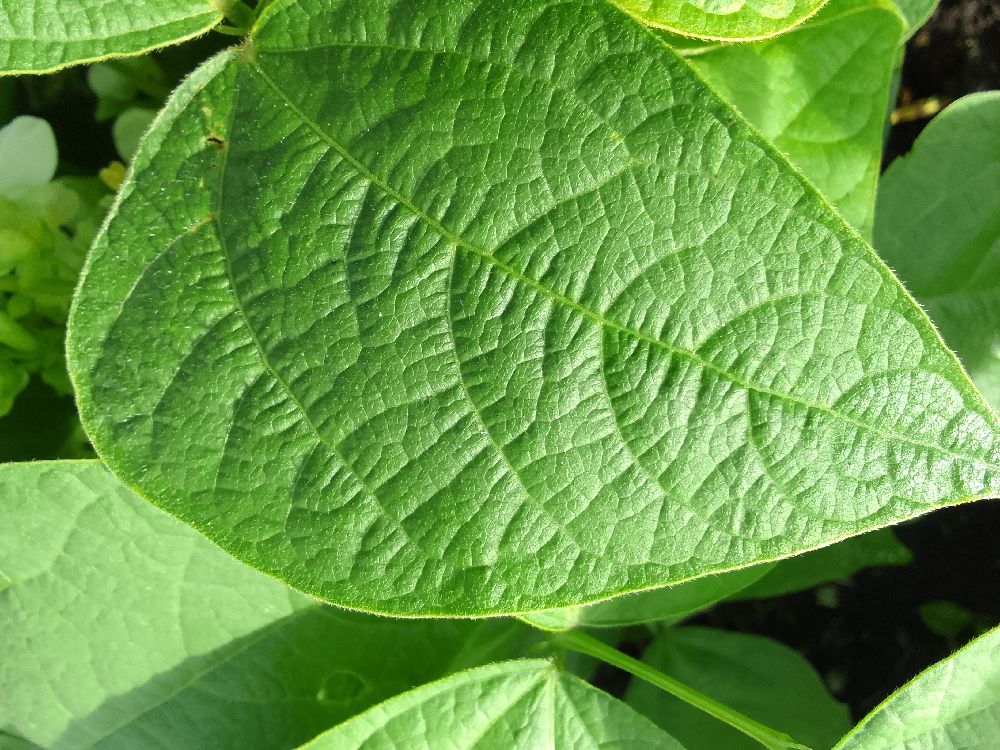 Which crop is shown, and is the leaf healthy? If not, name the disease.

common bean, healthy
